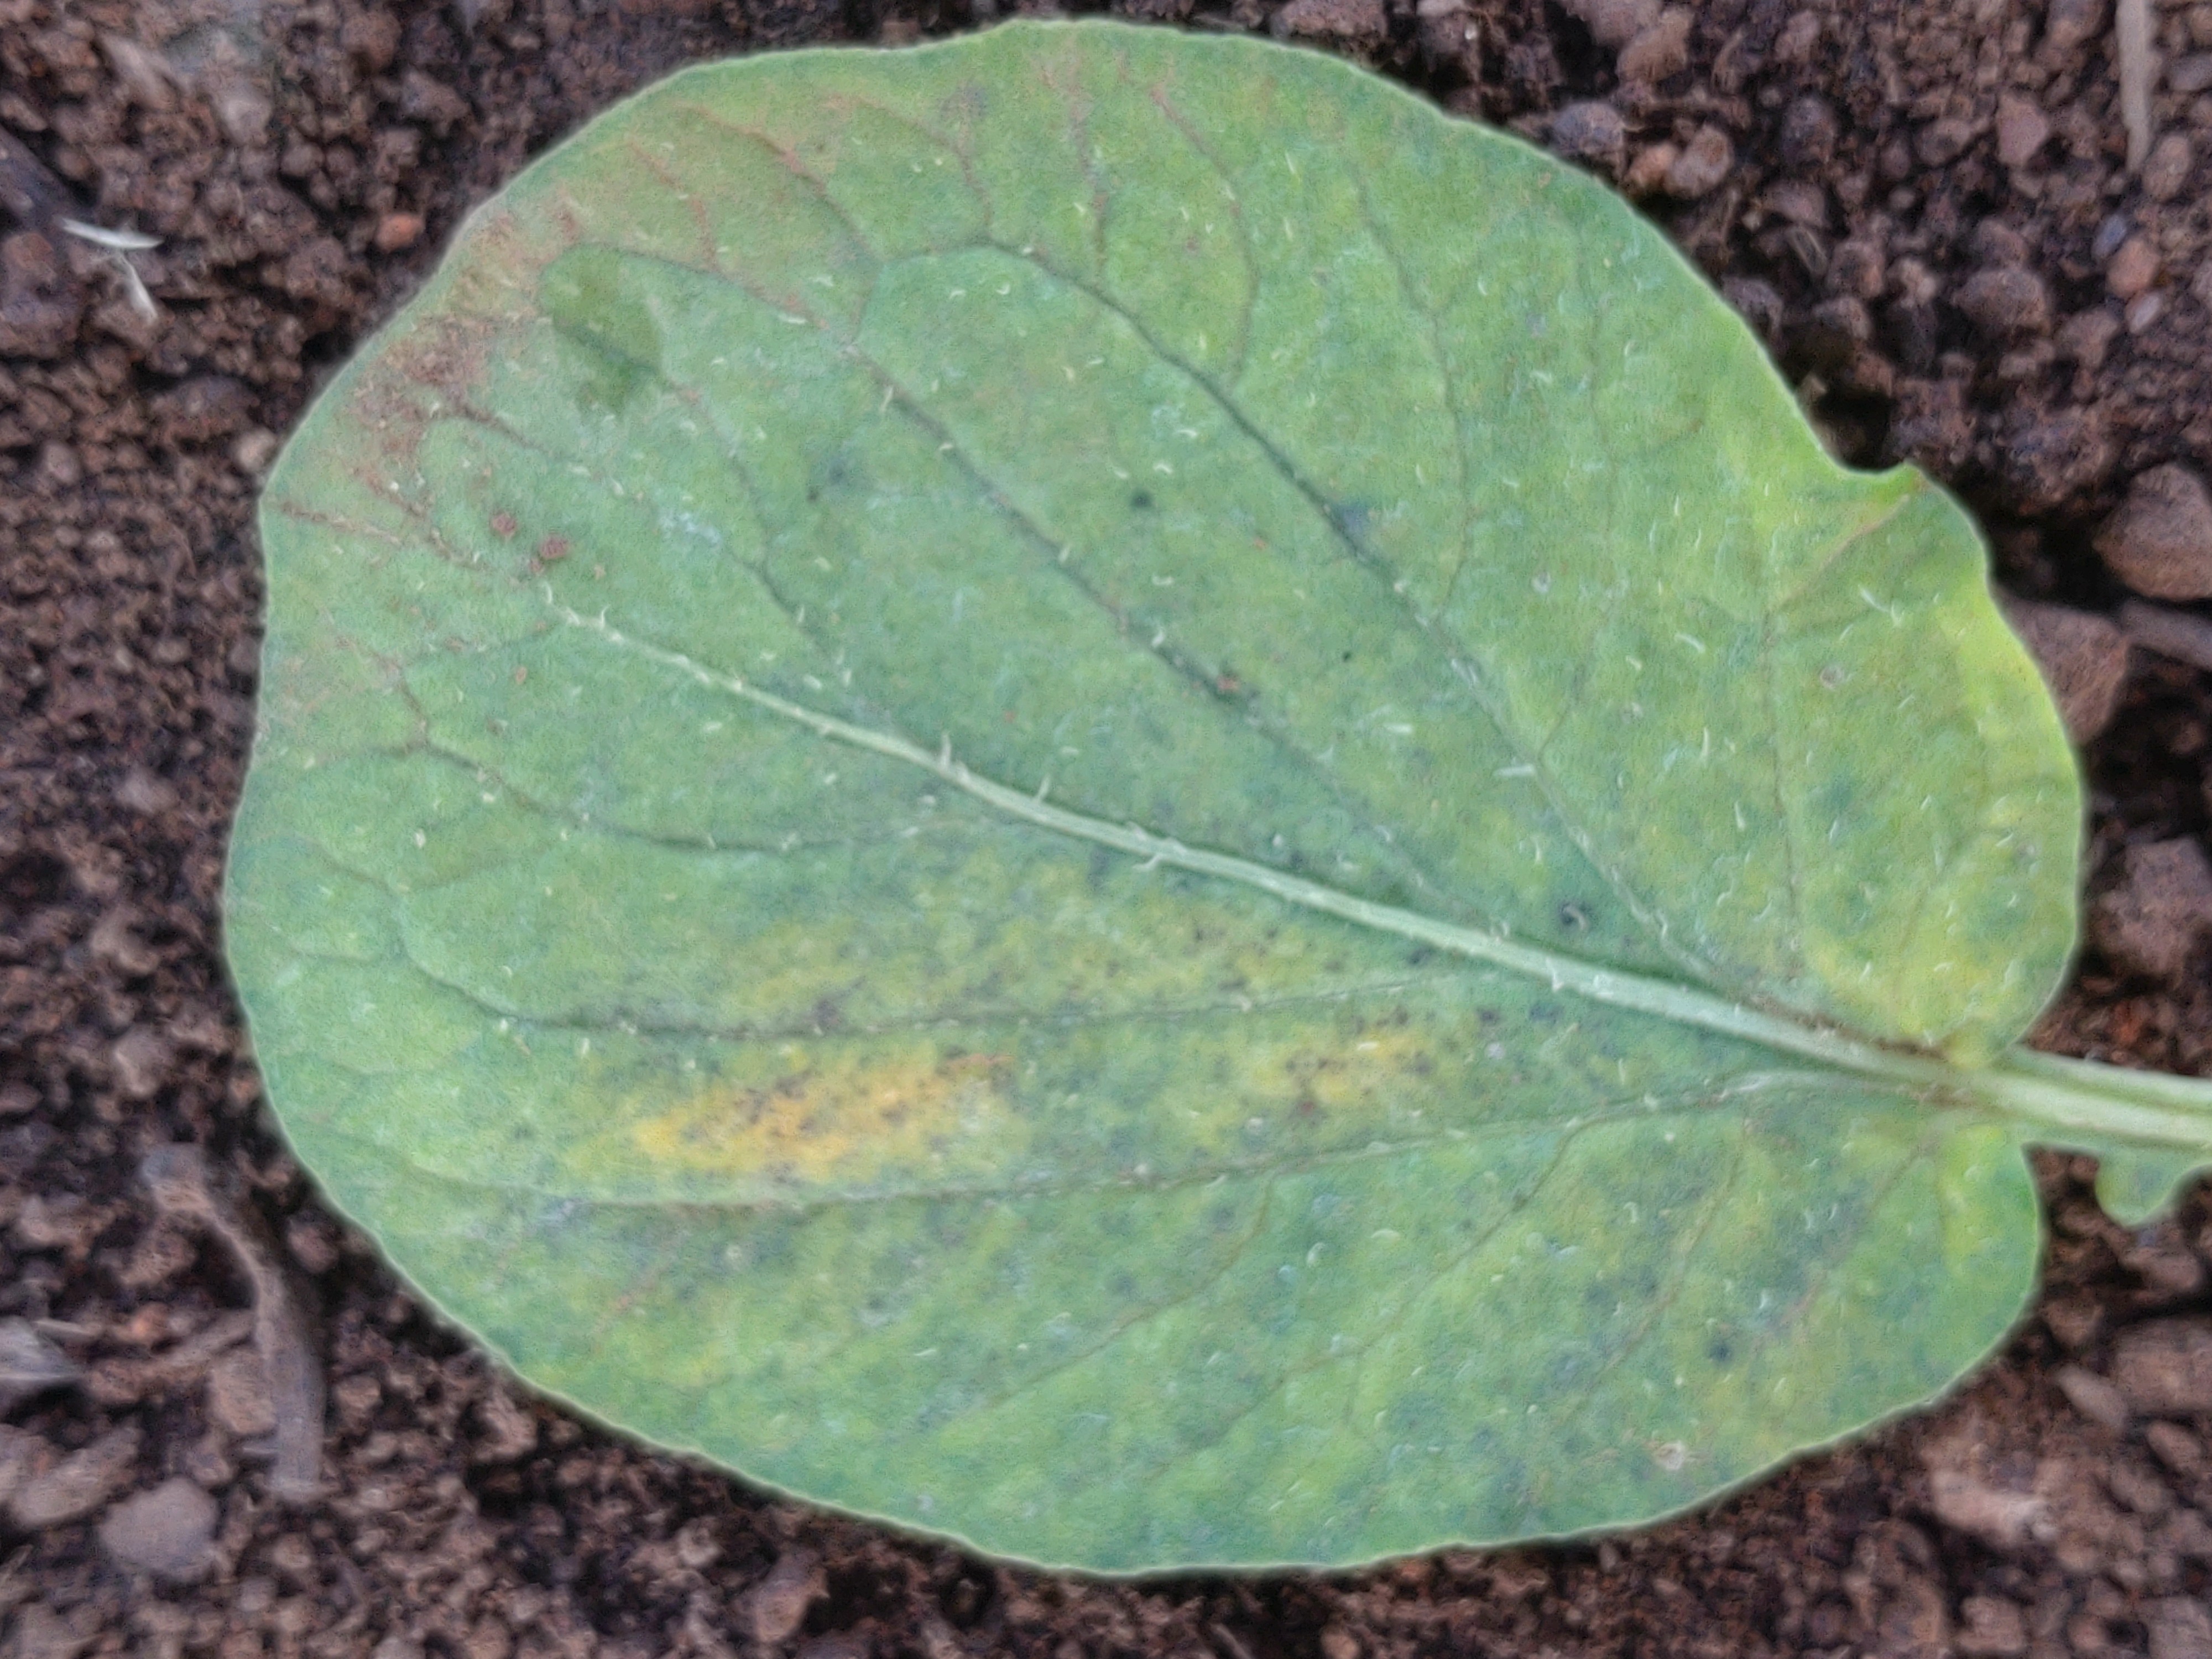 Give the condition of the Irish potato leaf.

late blight
